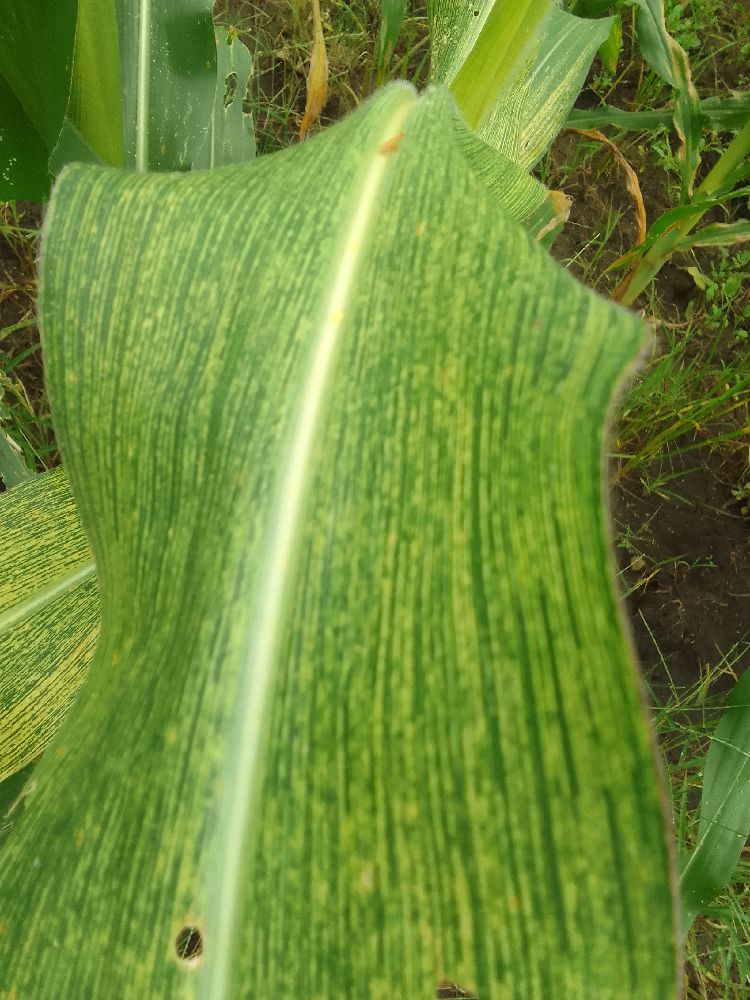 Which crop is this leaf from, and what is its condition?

maize, maize streak virus
